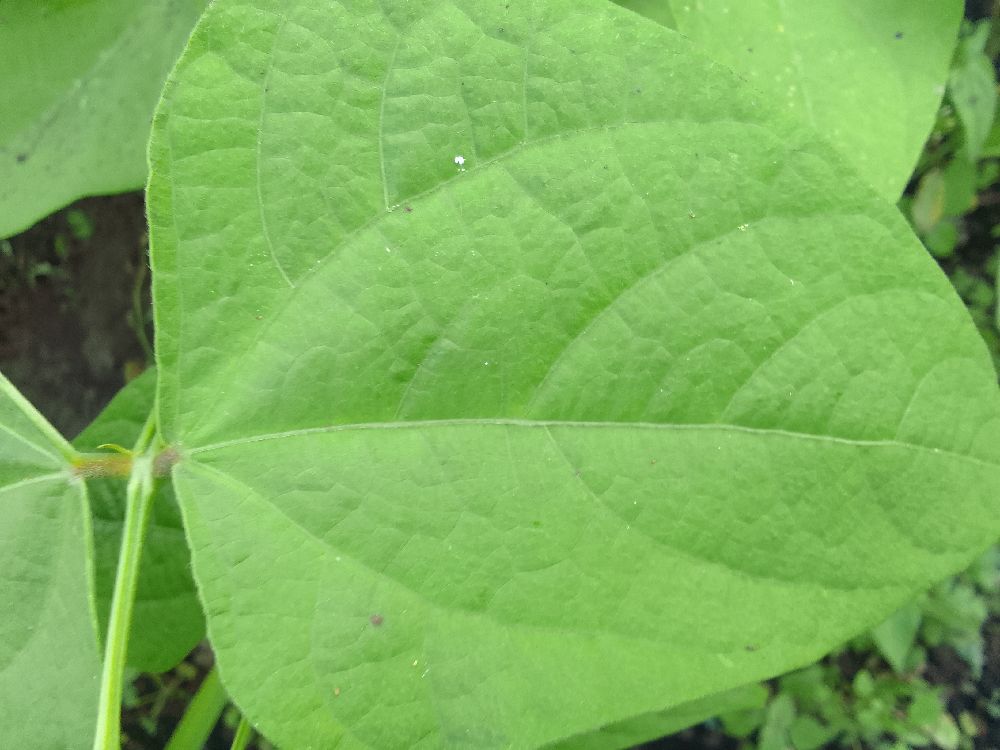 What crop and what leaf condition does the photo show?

common bean, healthy
